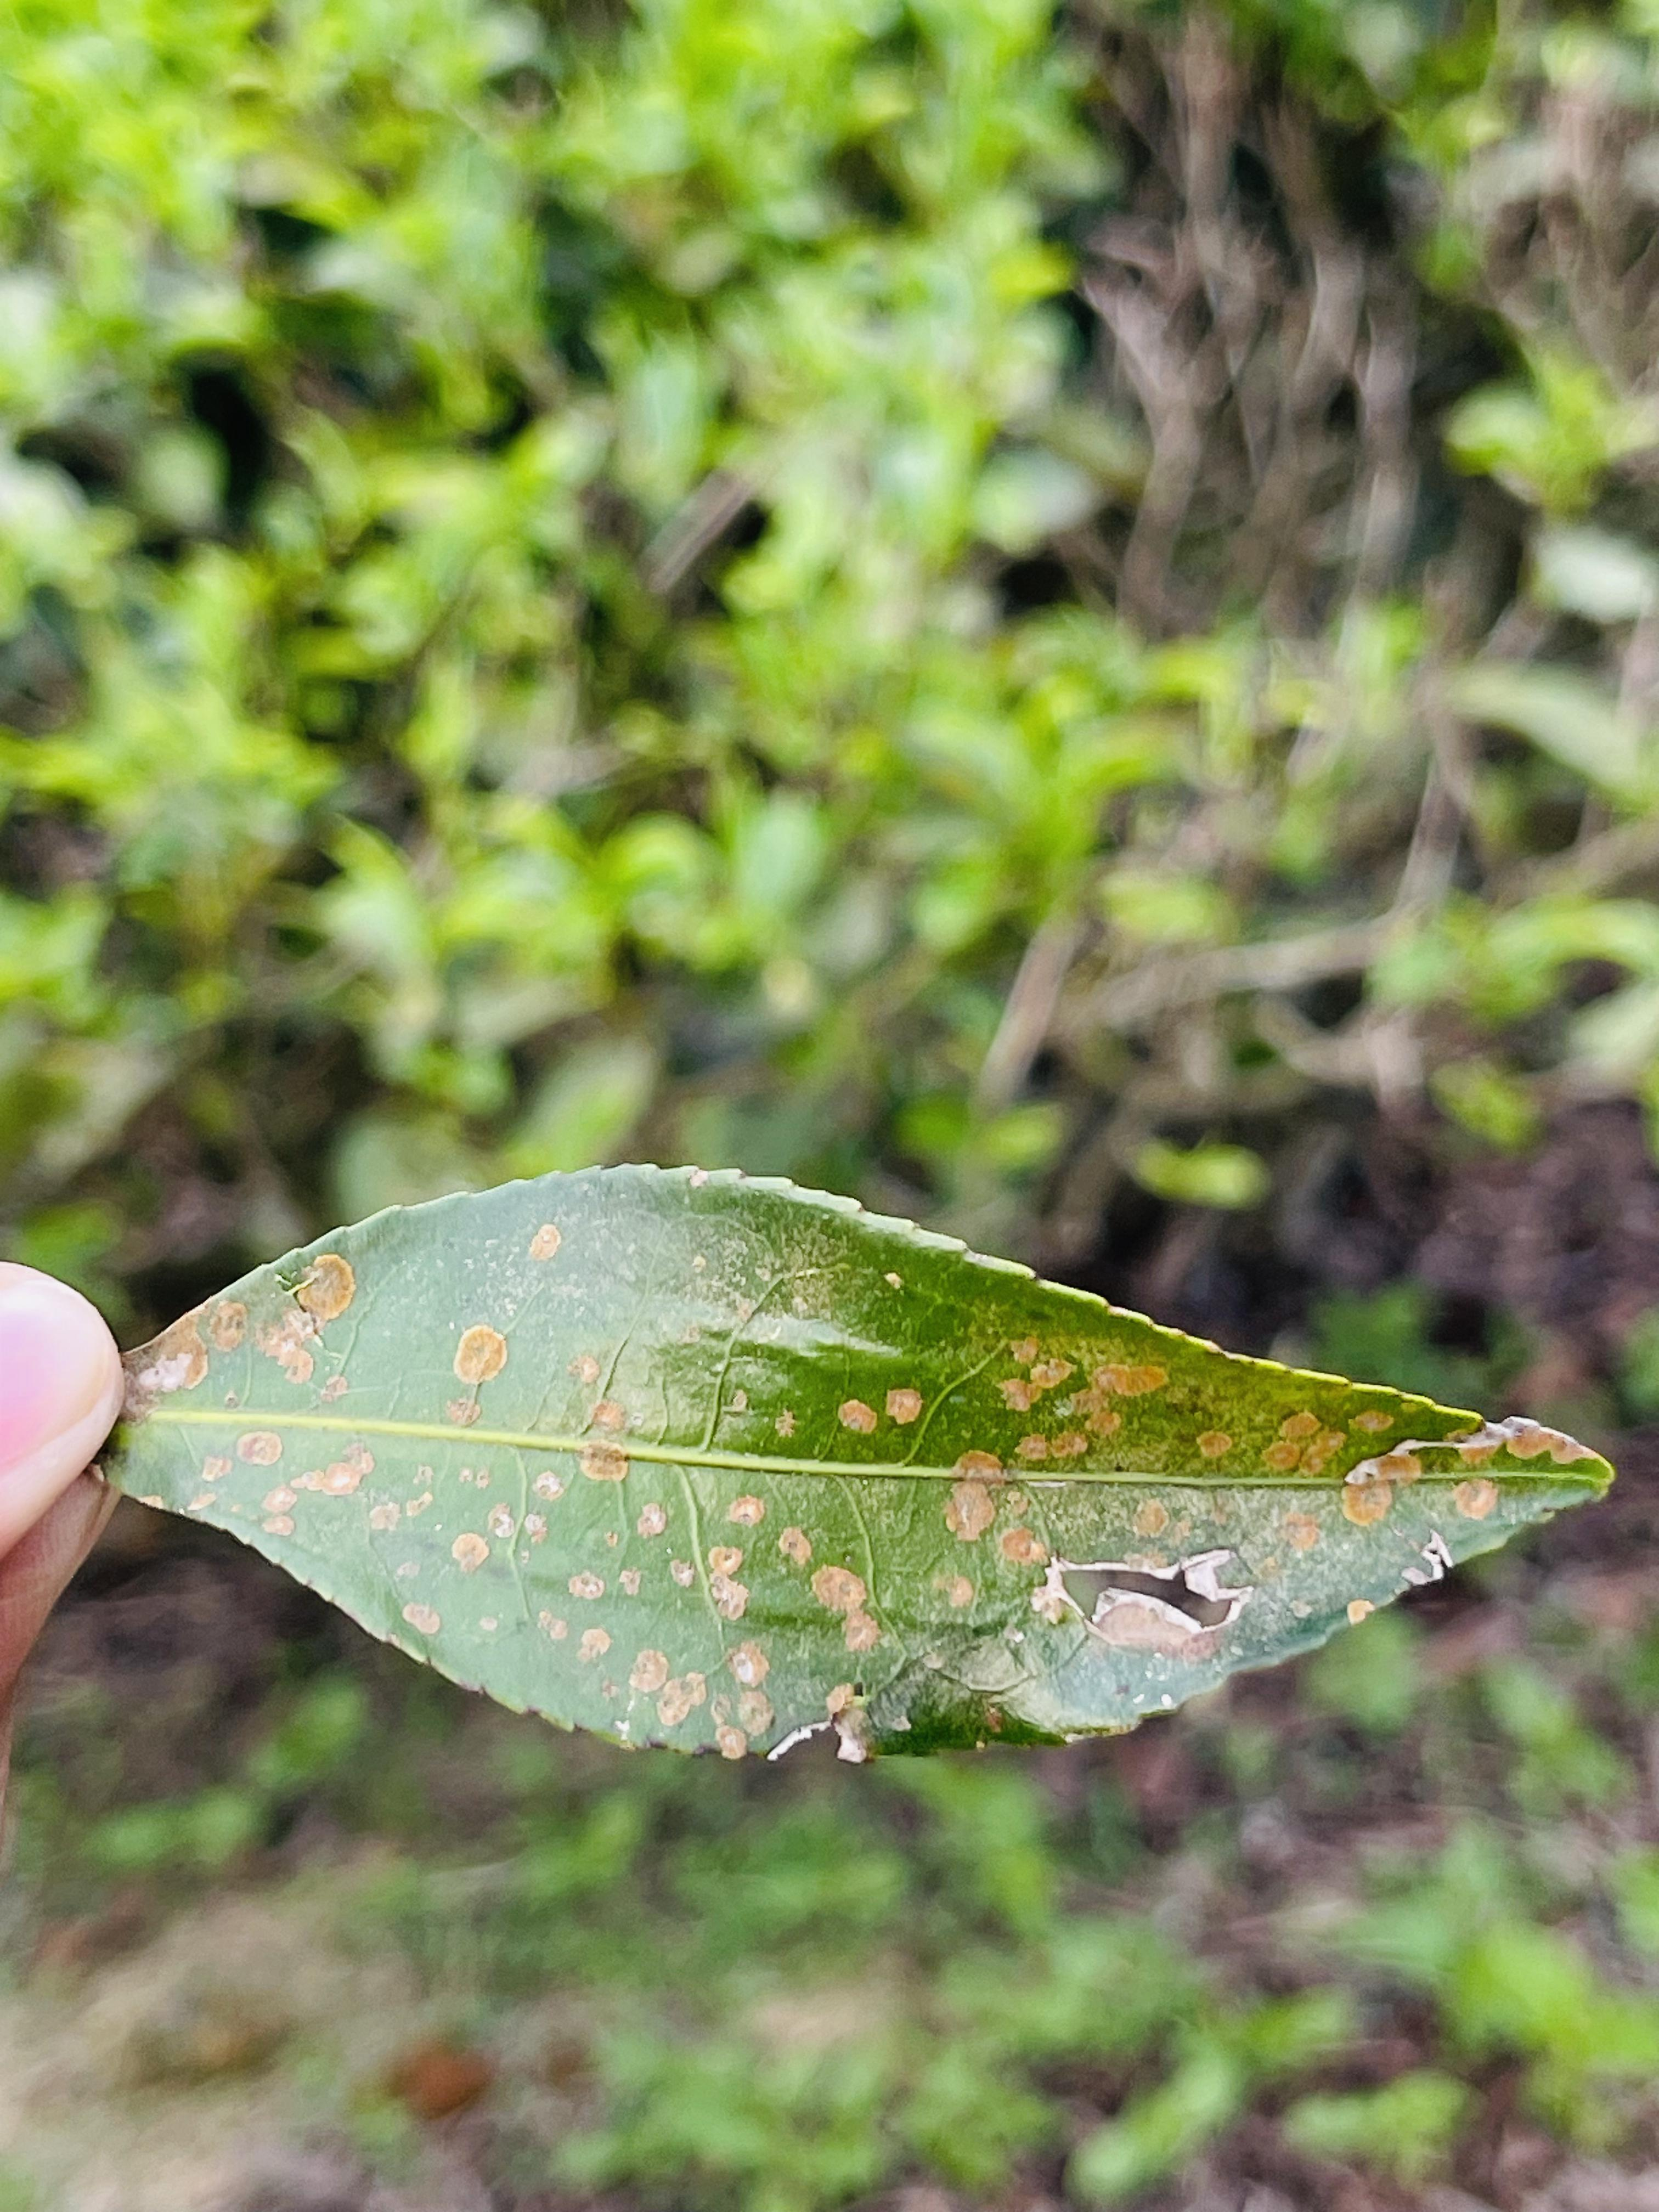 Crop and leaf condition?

tea, red rust
